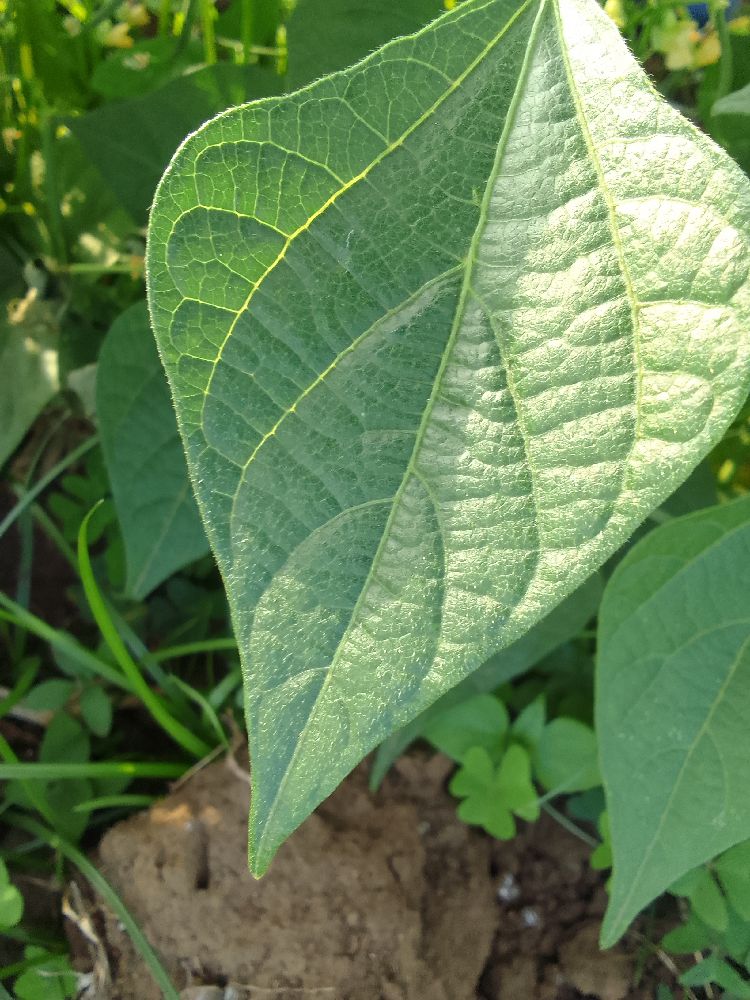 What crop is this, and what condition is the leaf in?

common bean, healthy
